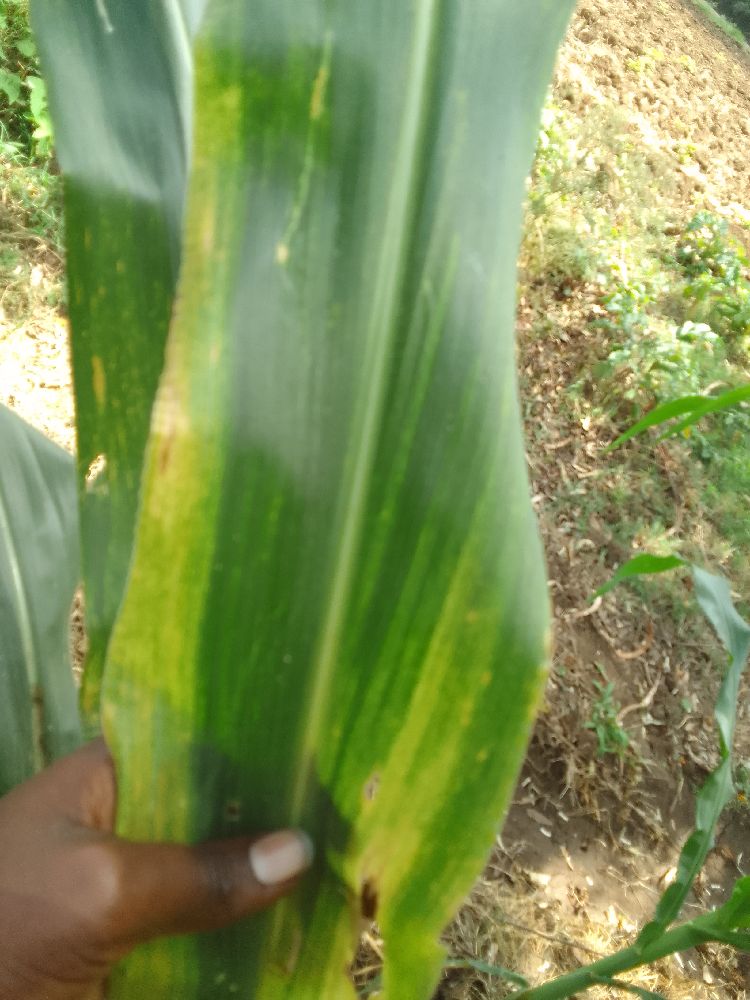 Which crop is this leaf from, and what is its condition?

maize, maize lethal necrosis
